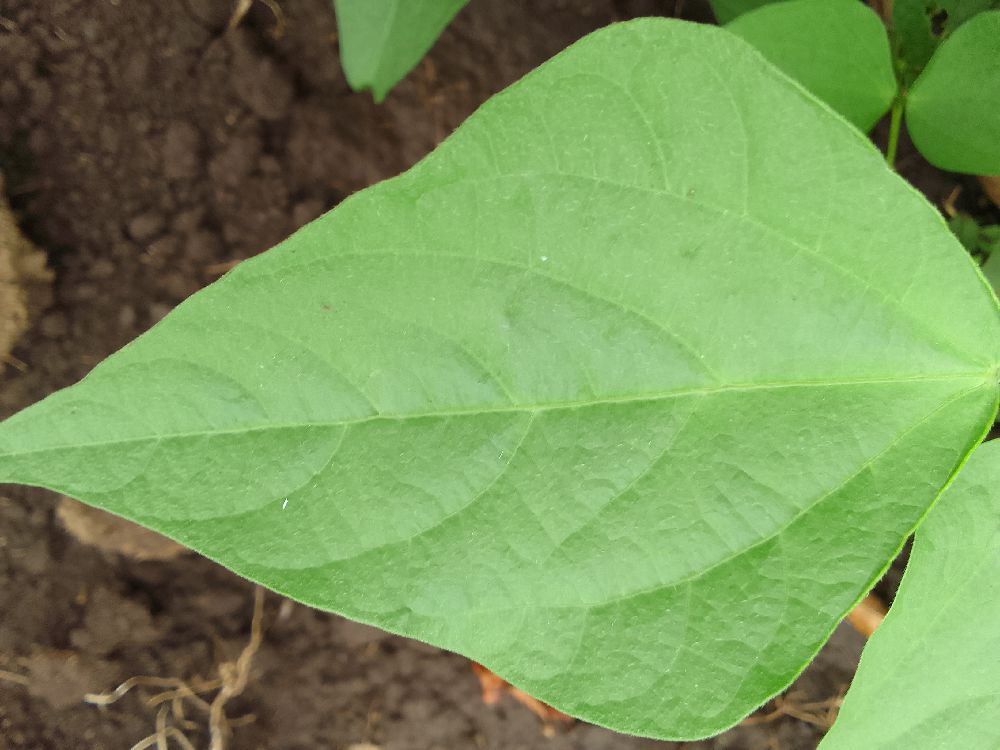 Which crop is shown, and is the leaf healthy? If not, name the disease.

common bean, healthy
